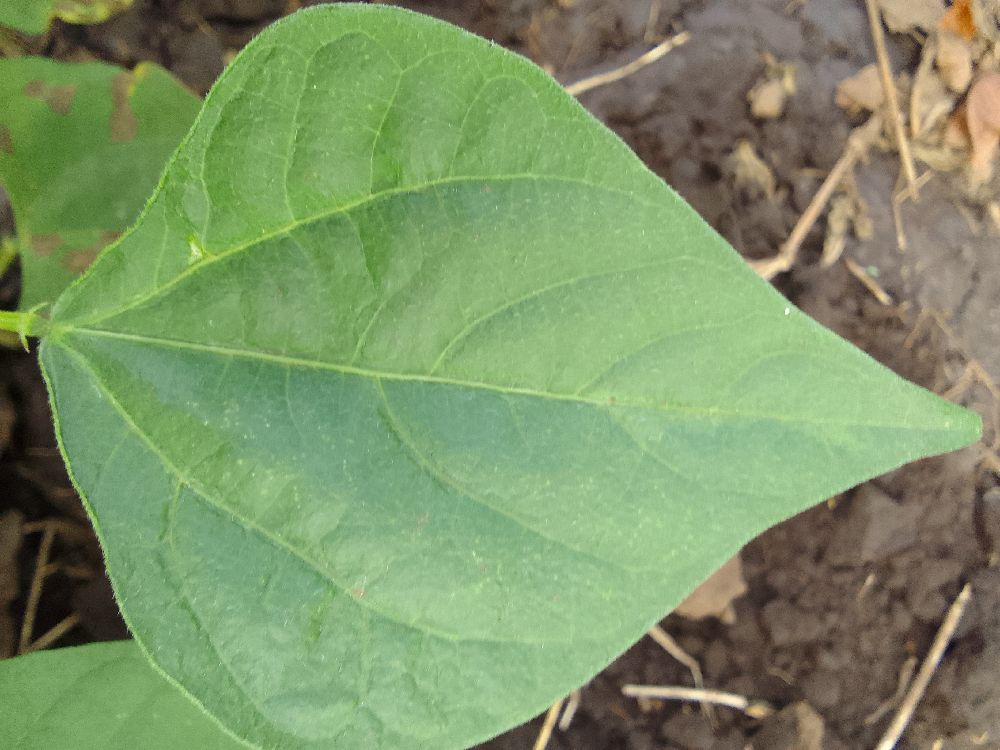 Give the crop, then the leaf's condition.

common bean, healthy
